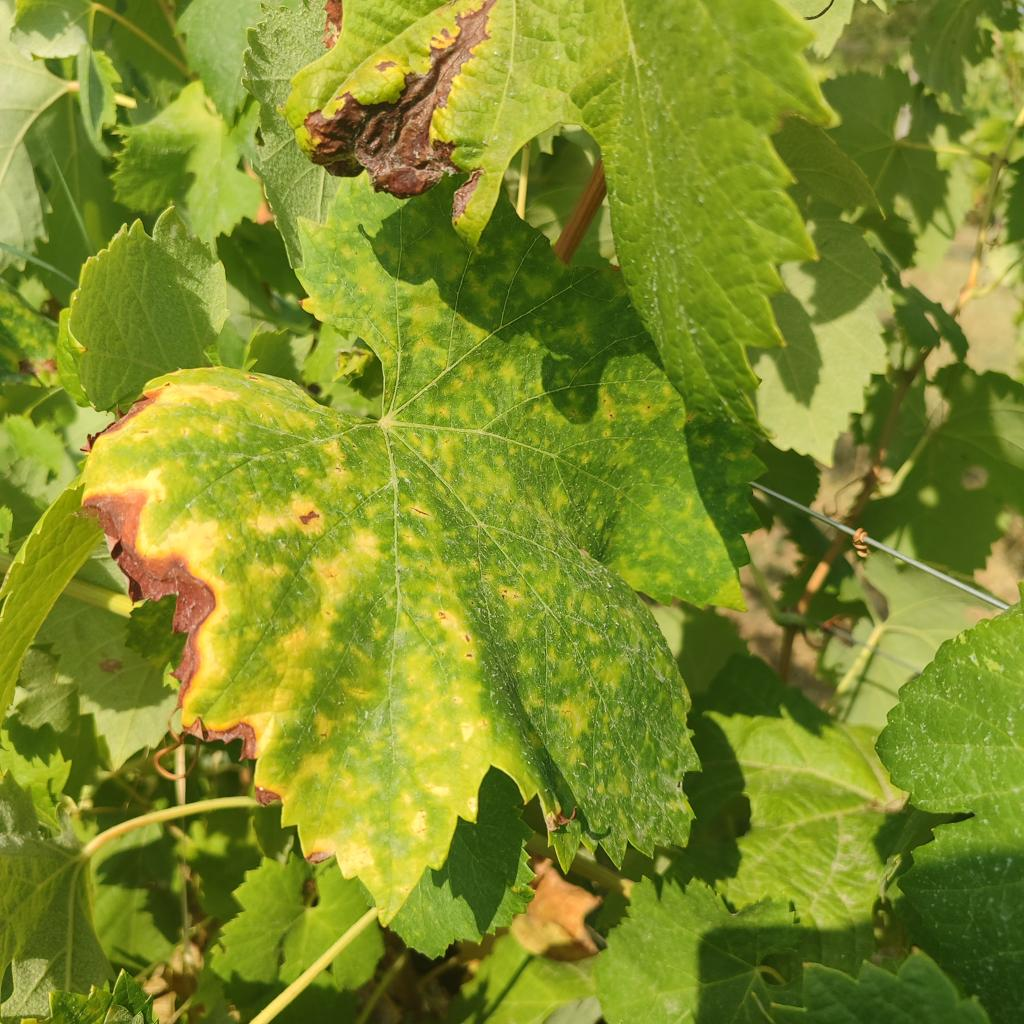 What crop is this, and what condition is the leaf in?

grapevine, esca complex
